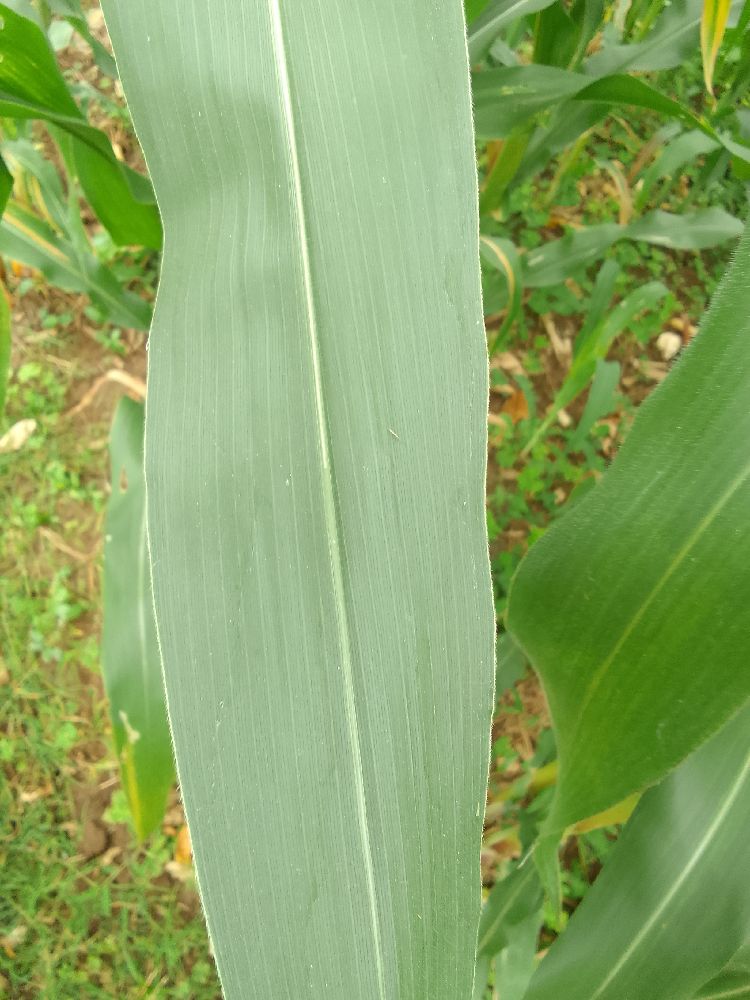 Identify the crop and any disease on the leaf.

maize, healthy
